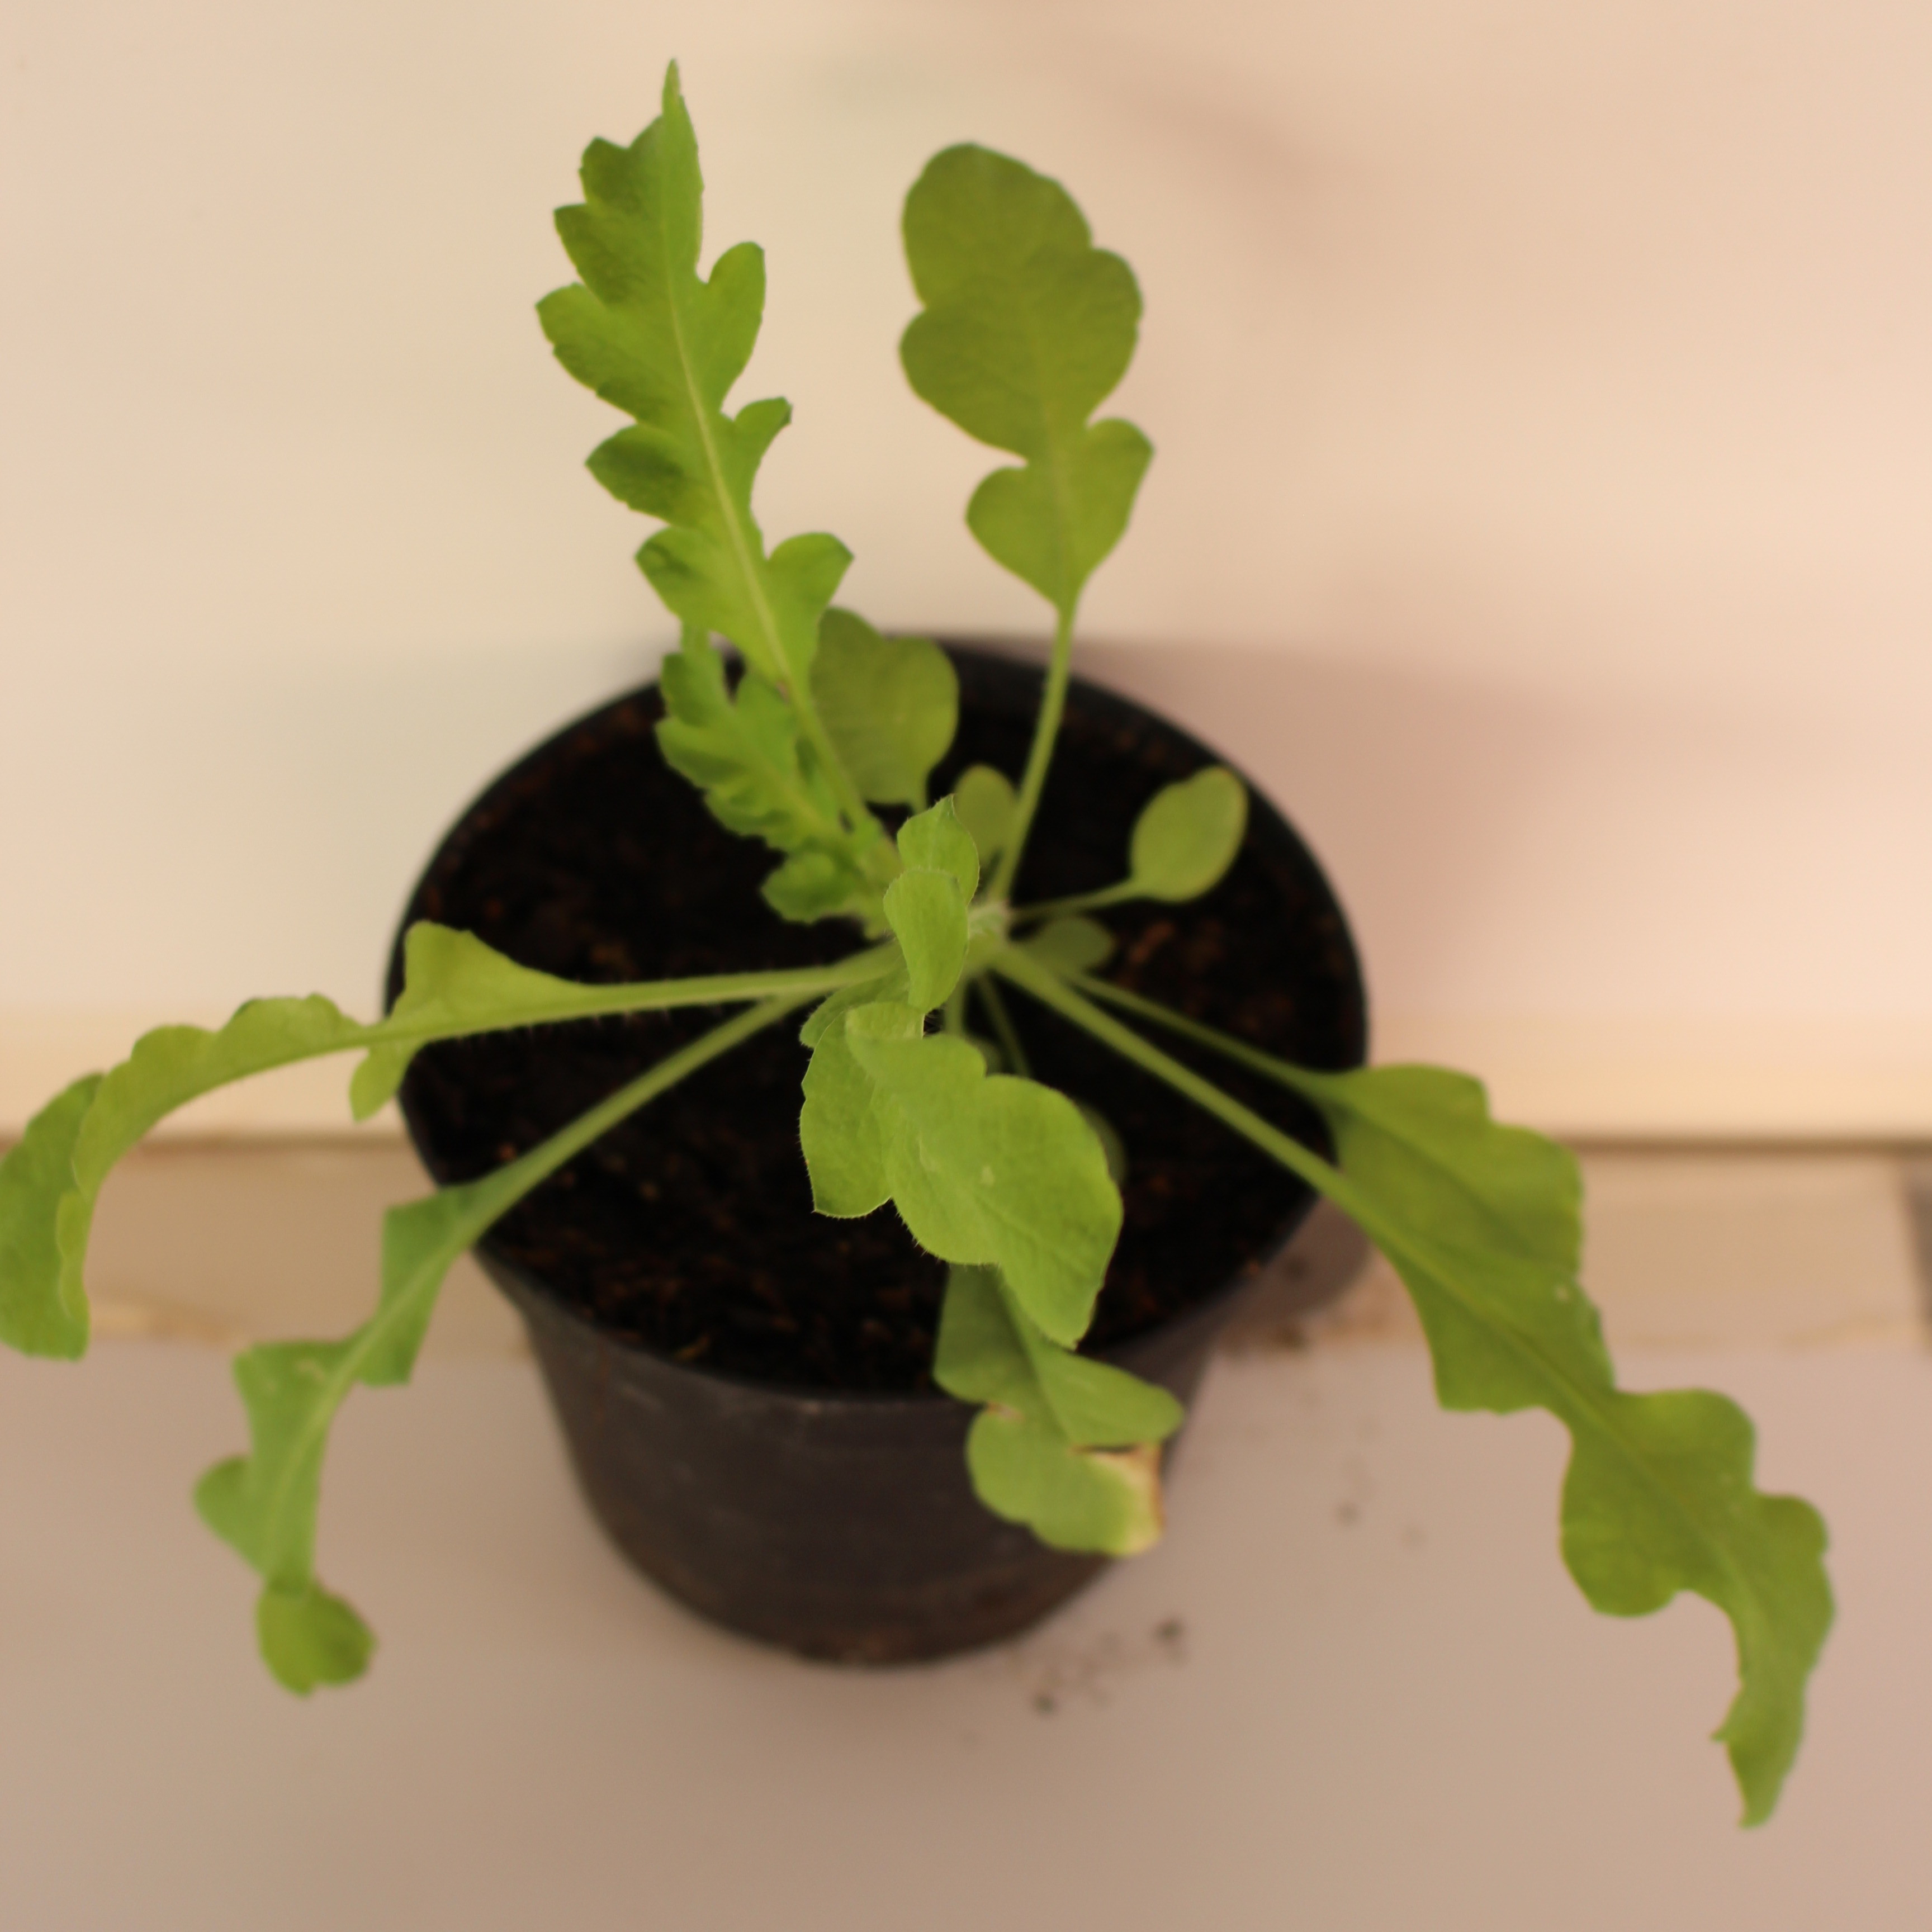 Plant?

Papaver rhoeas
